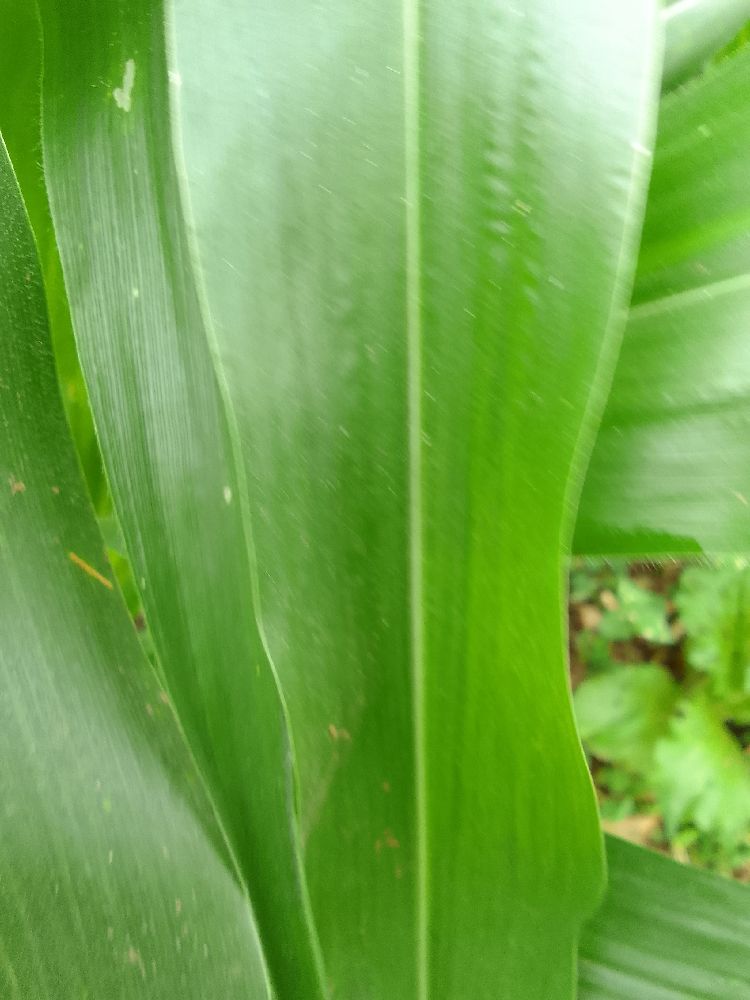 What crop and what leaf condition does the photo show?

maize, healthy
